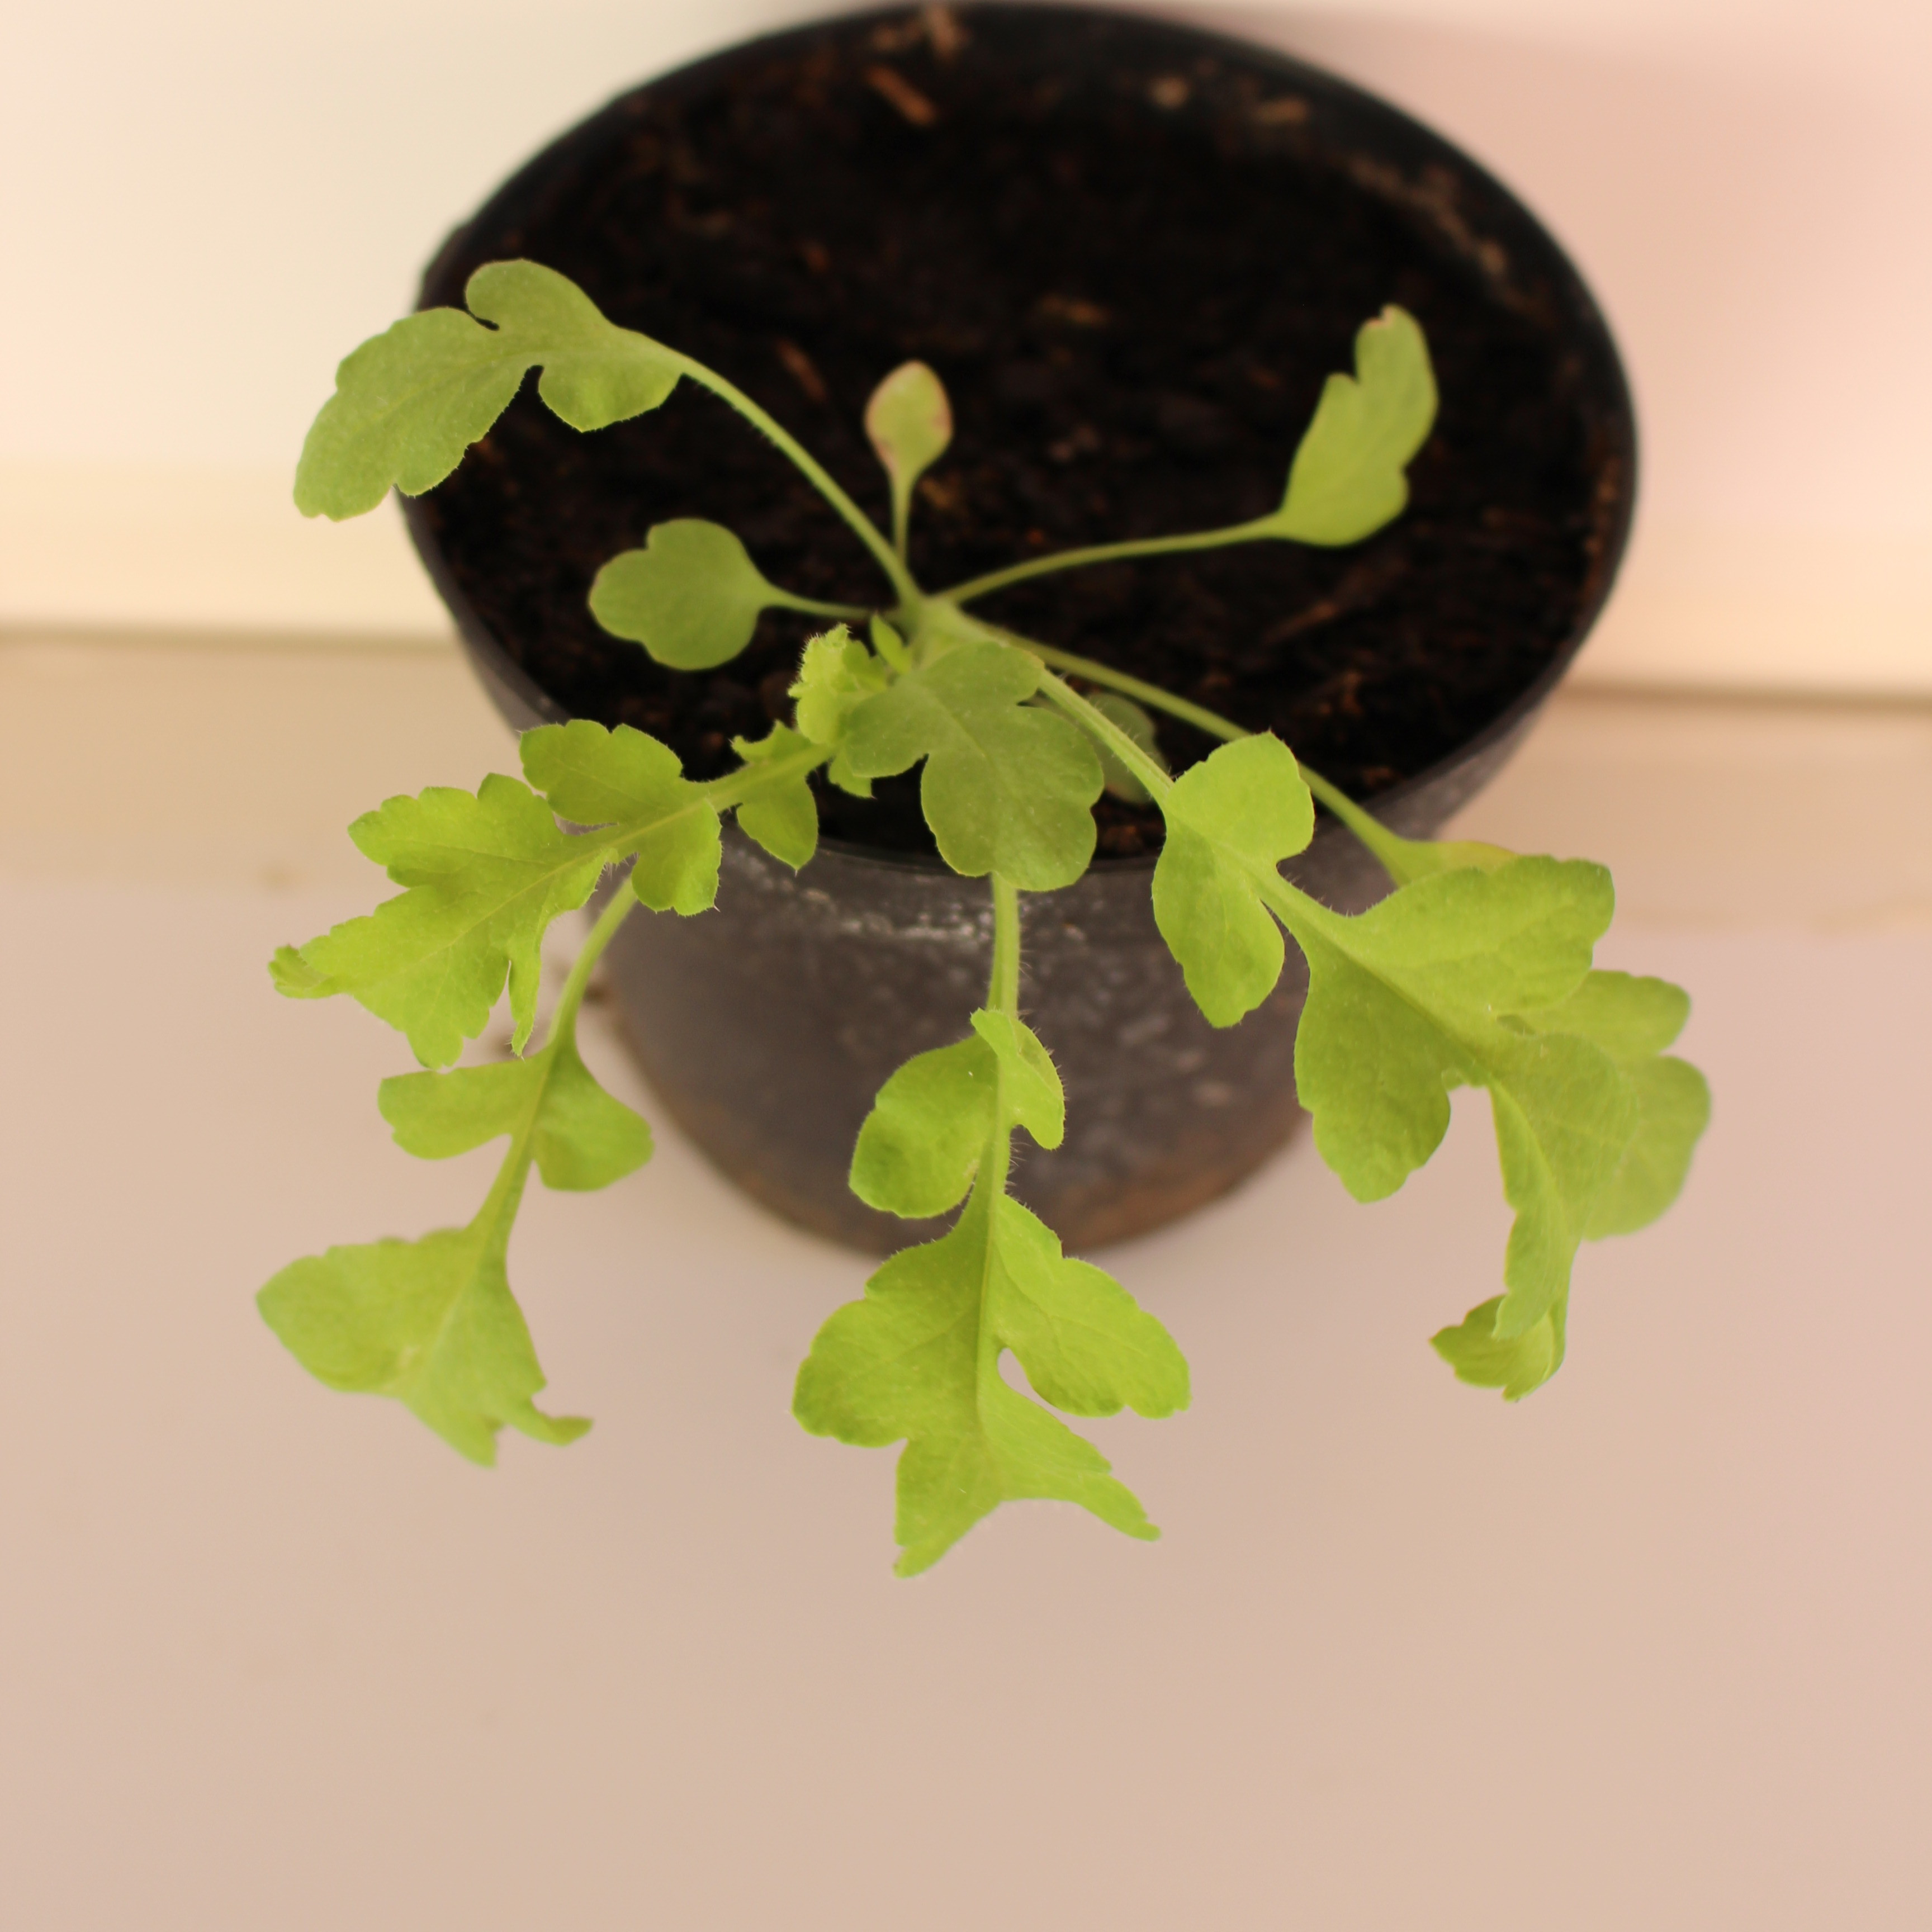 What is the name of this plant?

Papaver rhoeas
